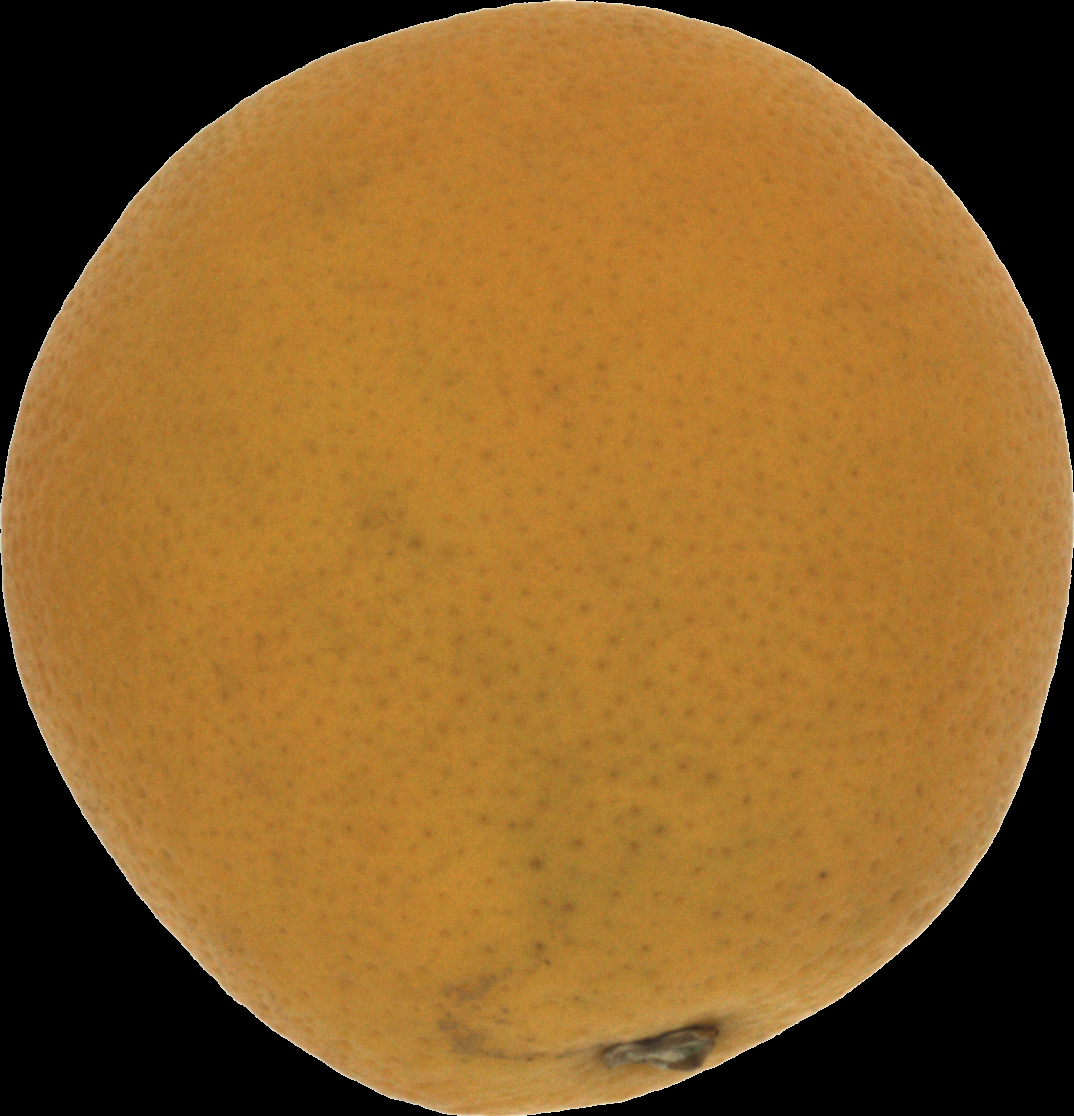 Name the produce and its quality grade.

orange, bad
